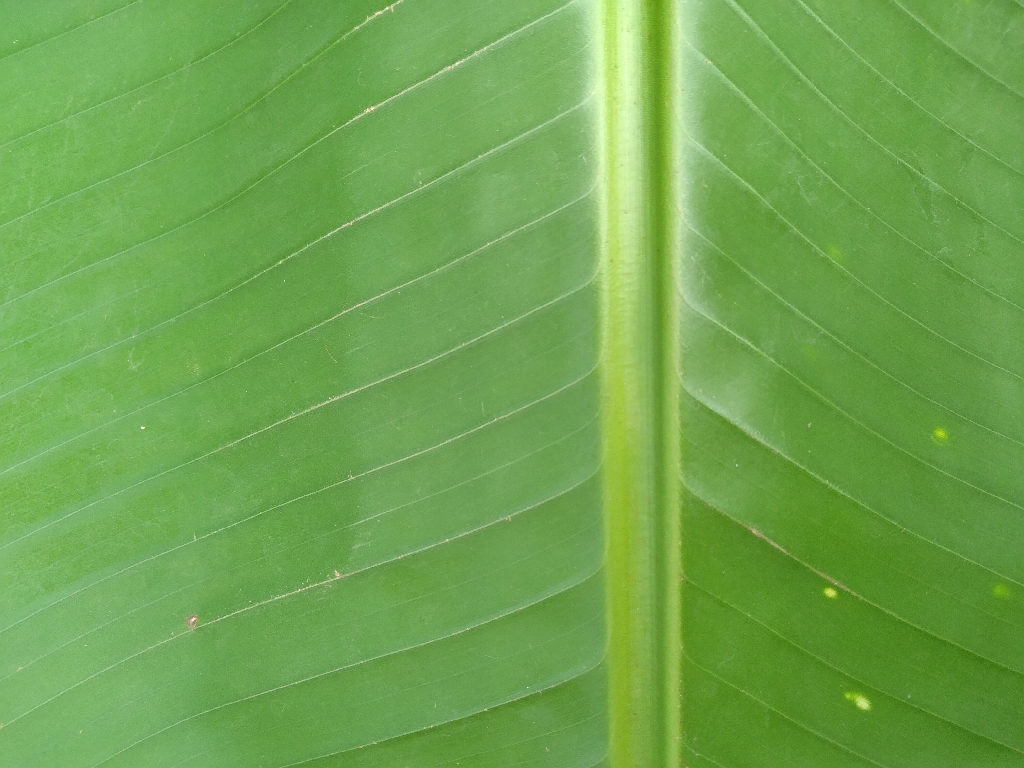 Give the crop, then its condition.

banana, healthy
